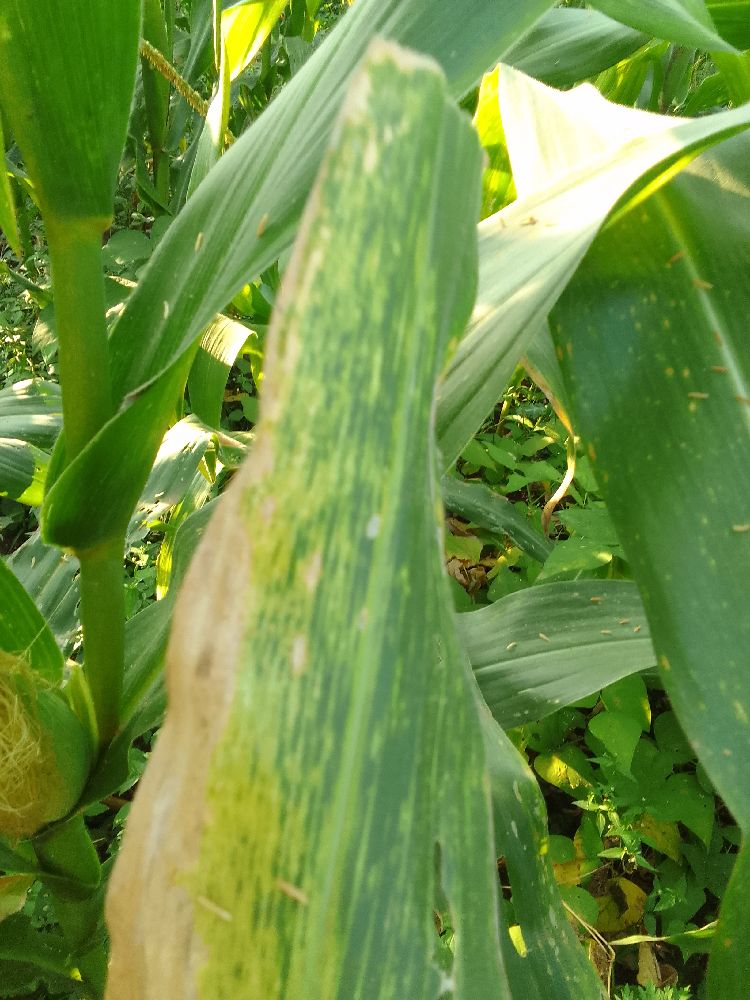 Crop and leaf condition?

maize, maize lethal necrosis
